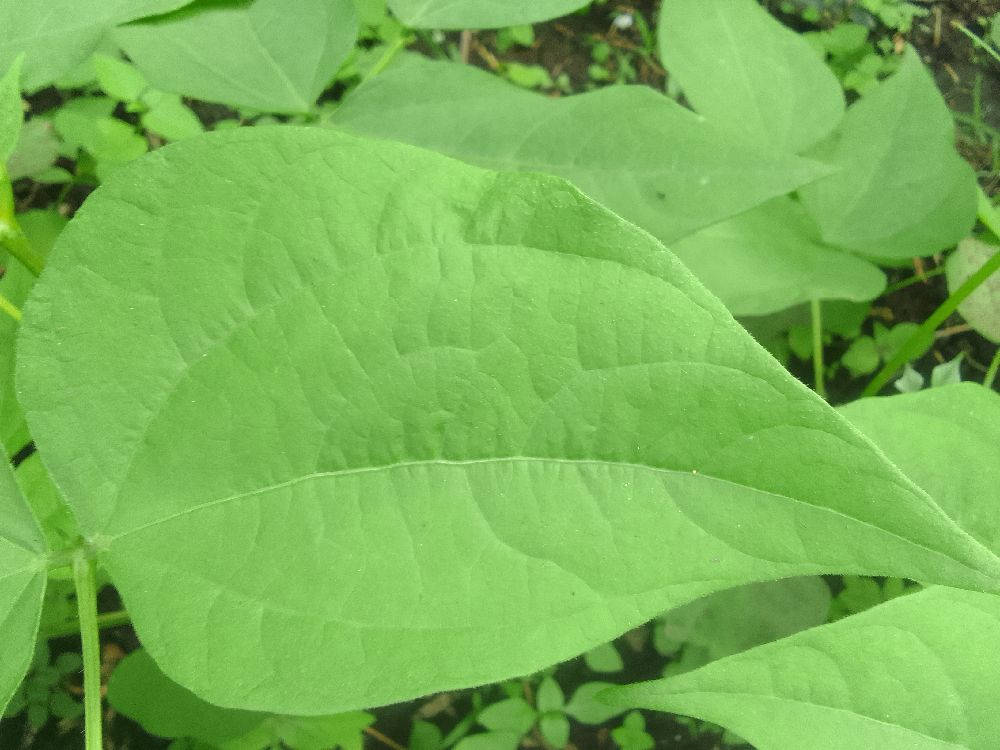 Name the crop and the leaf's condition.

common bean, healthy
